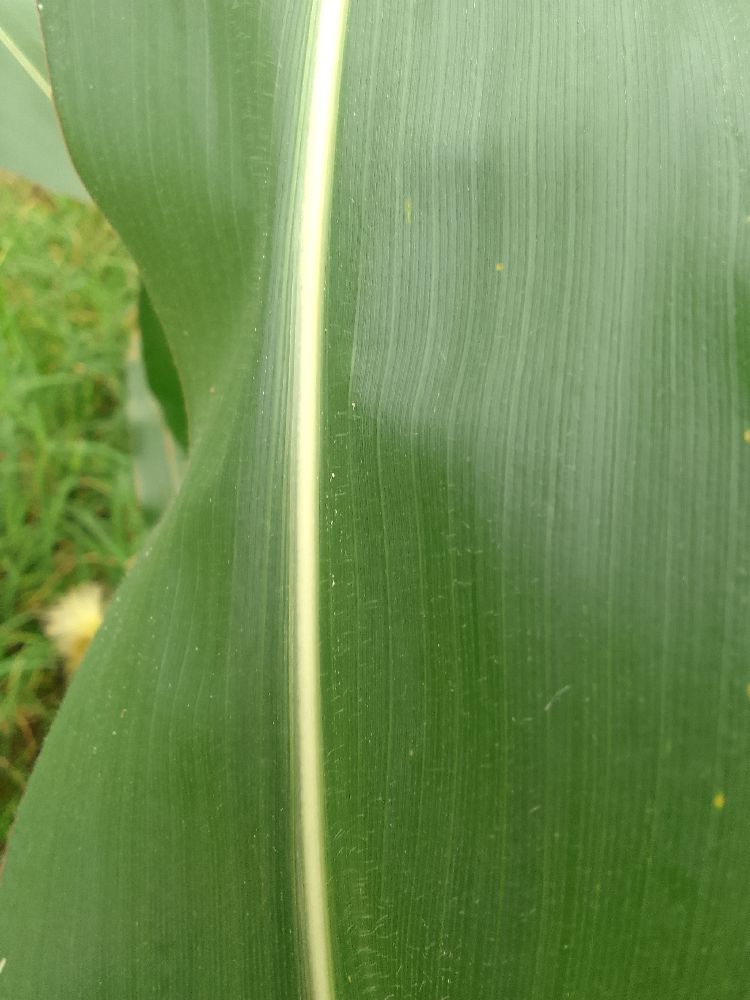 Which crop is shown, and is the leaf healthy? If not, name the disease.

maize, healthy
